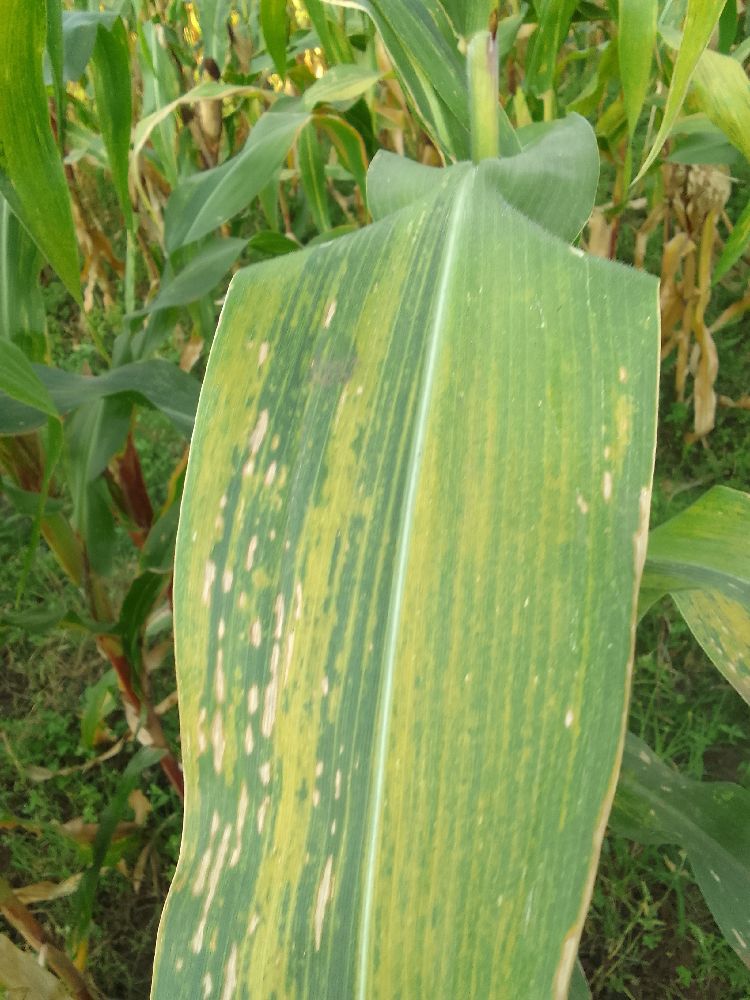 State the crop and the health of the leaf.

maize, maize lethal necrosis
